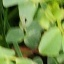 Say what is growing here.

unstructured weed
